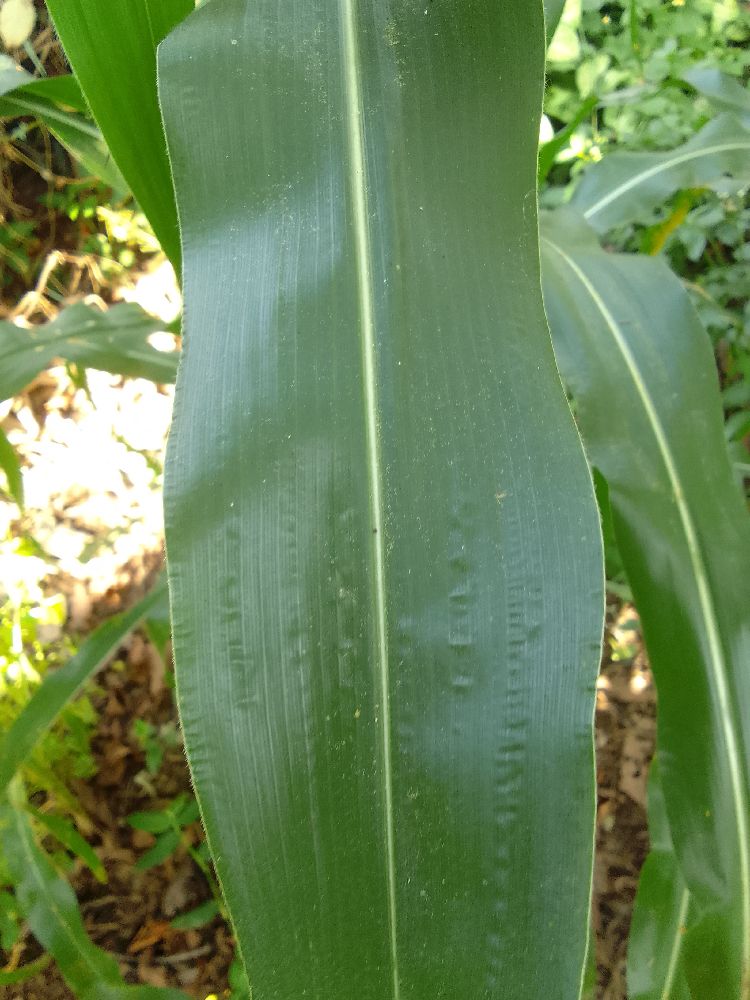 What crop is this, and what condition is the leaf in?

maize, healthy
